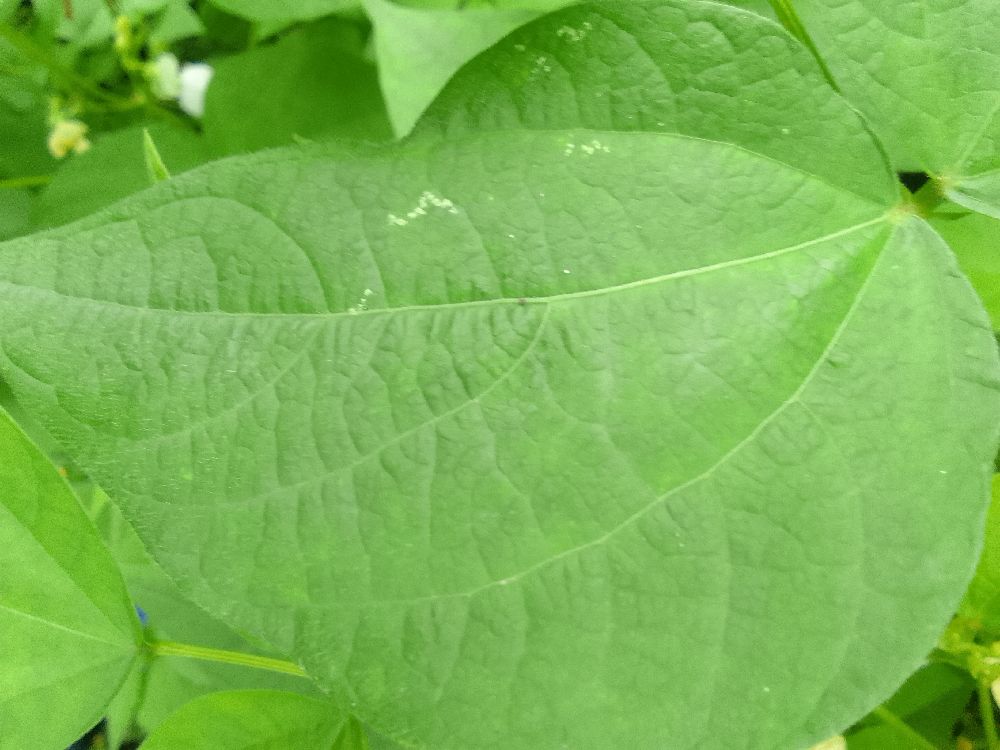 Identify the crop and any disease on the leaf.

common bean, healthy
